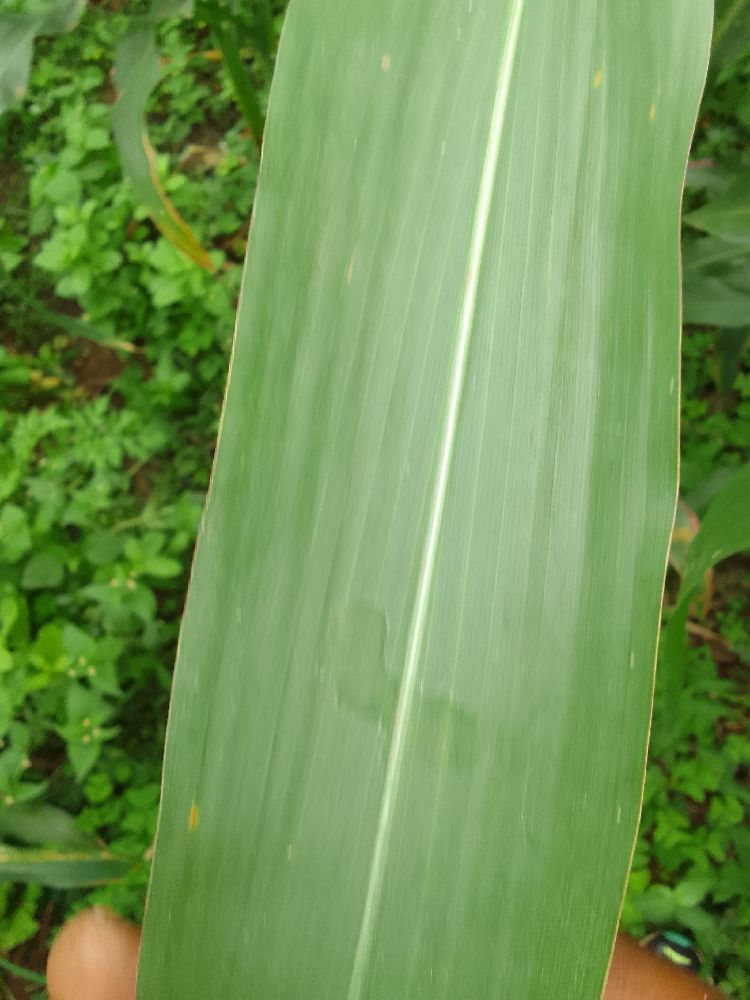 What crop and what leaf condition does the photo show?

maize, healthy
